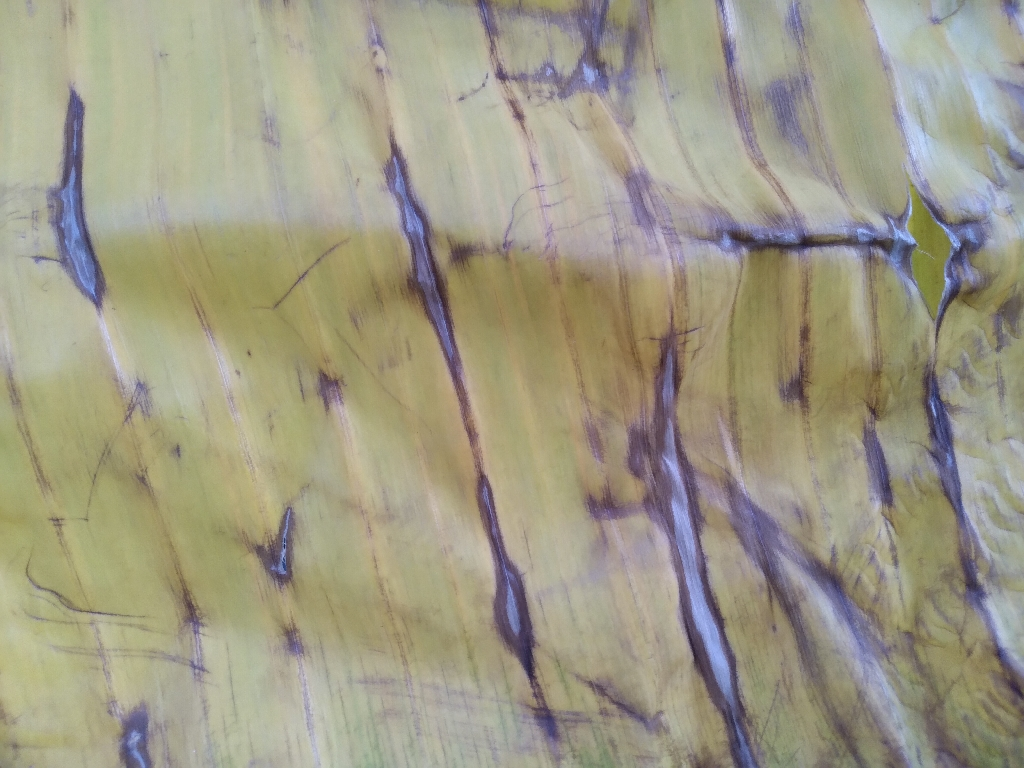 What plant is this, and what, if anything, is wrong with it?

banana, fusarium wilt race 1
